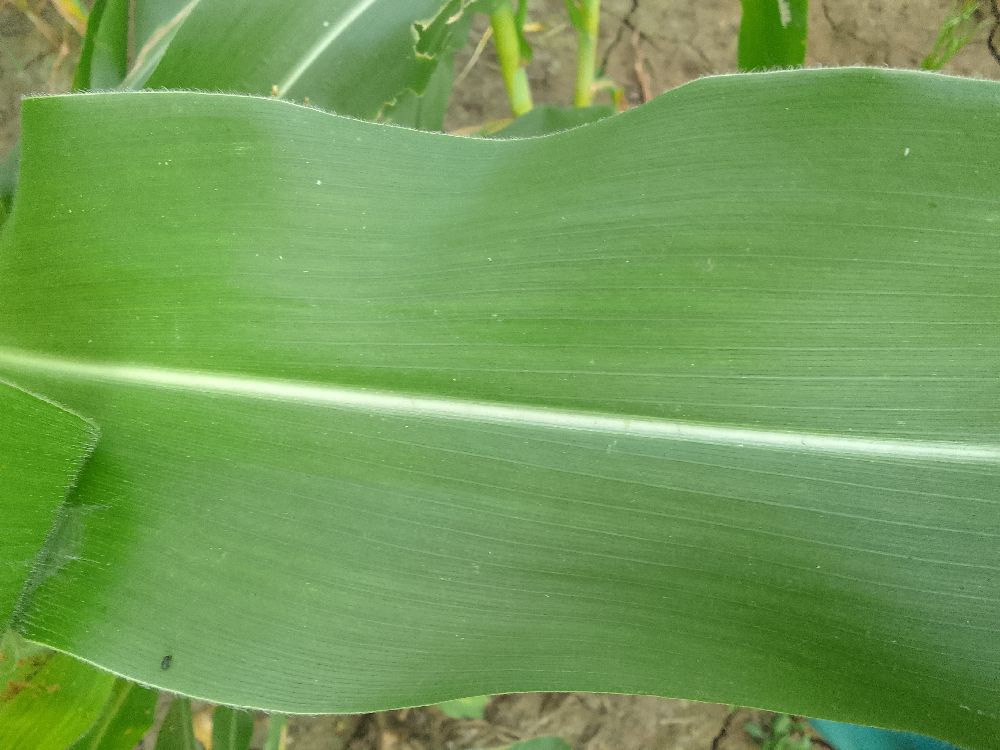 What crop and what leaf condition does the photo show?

maize, healthy
